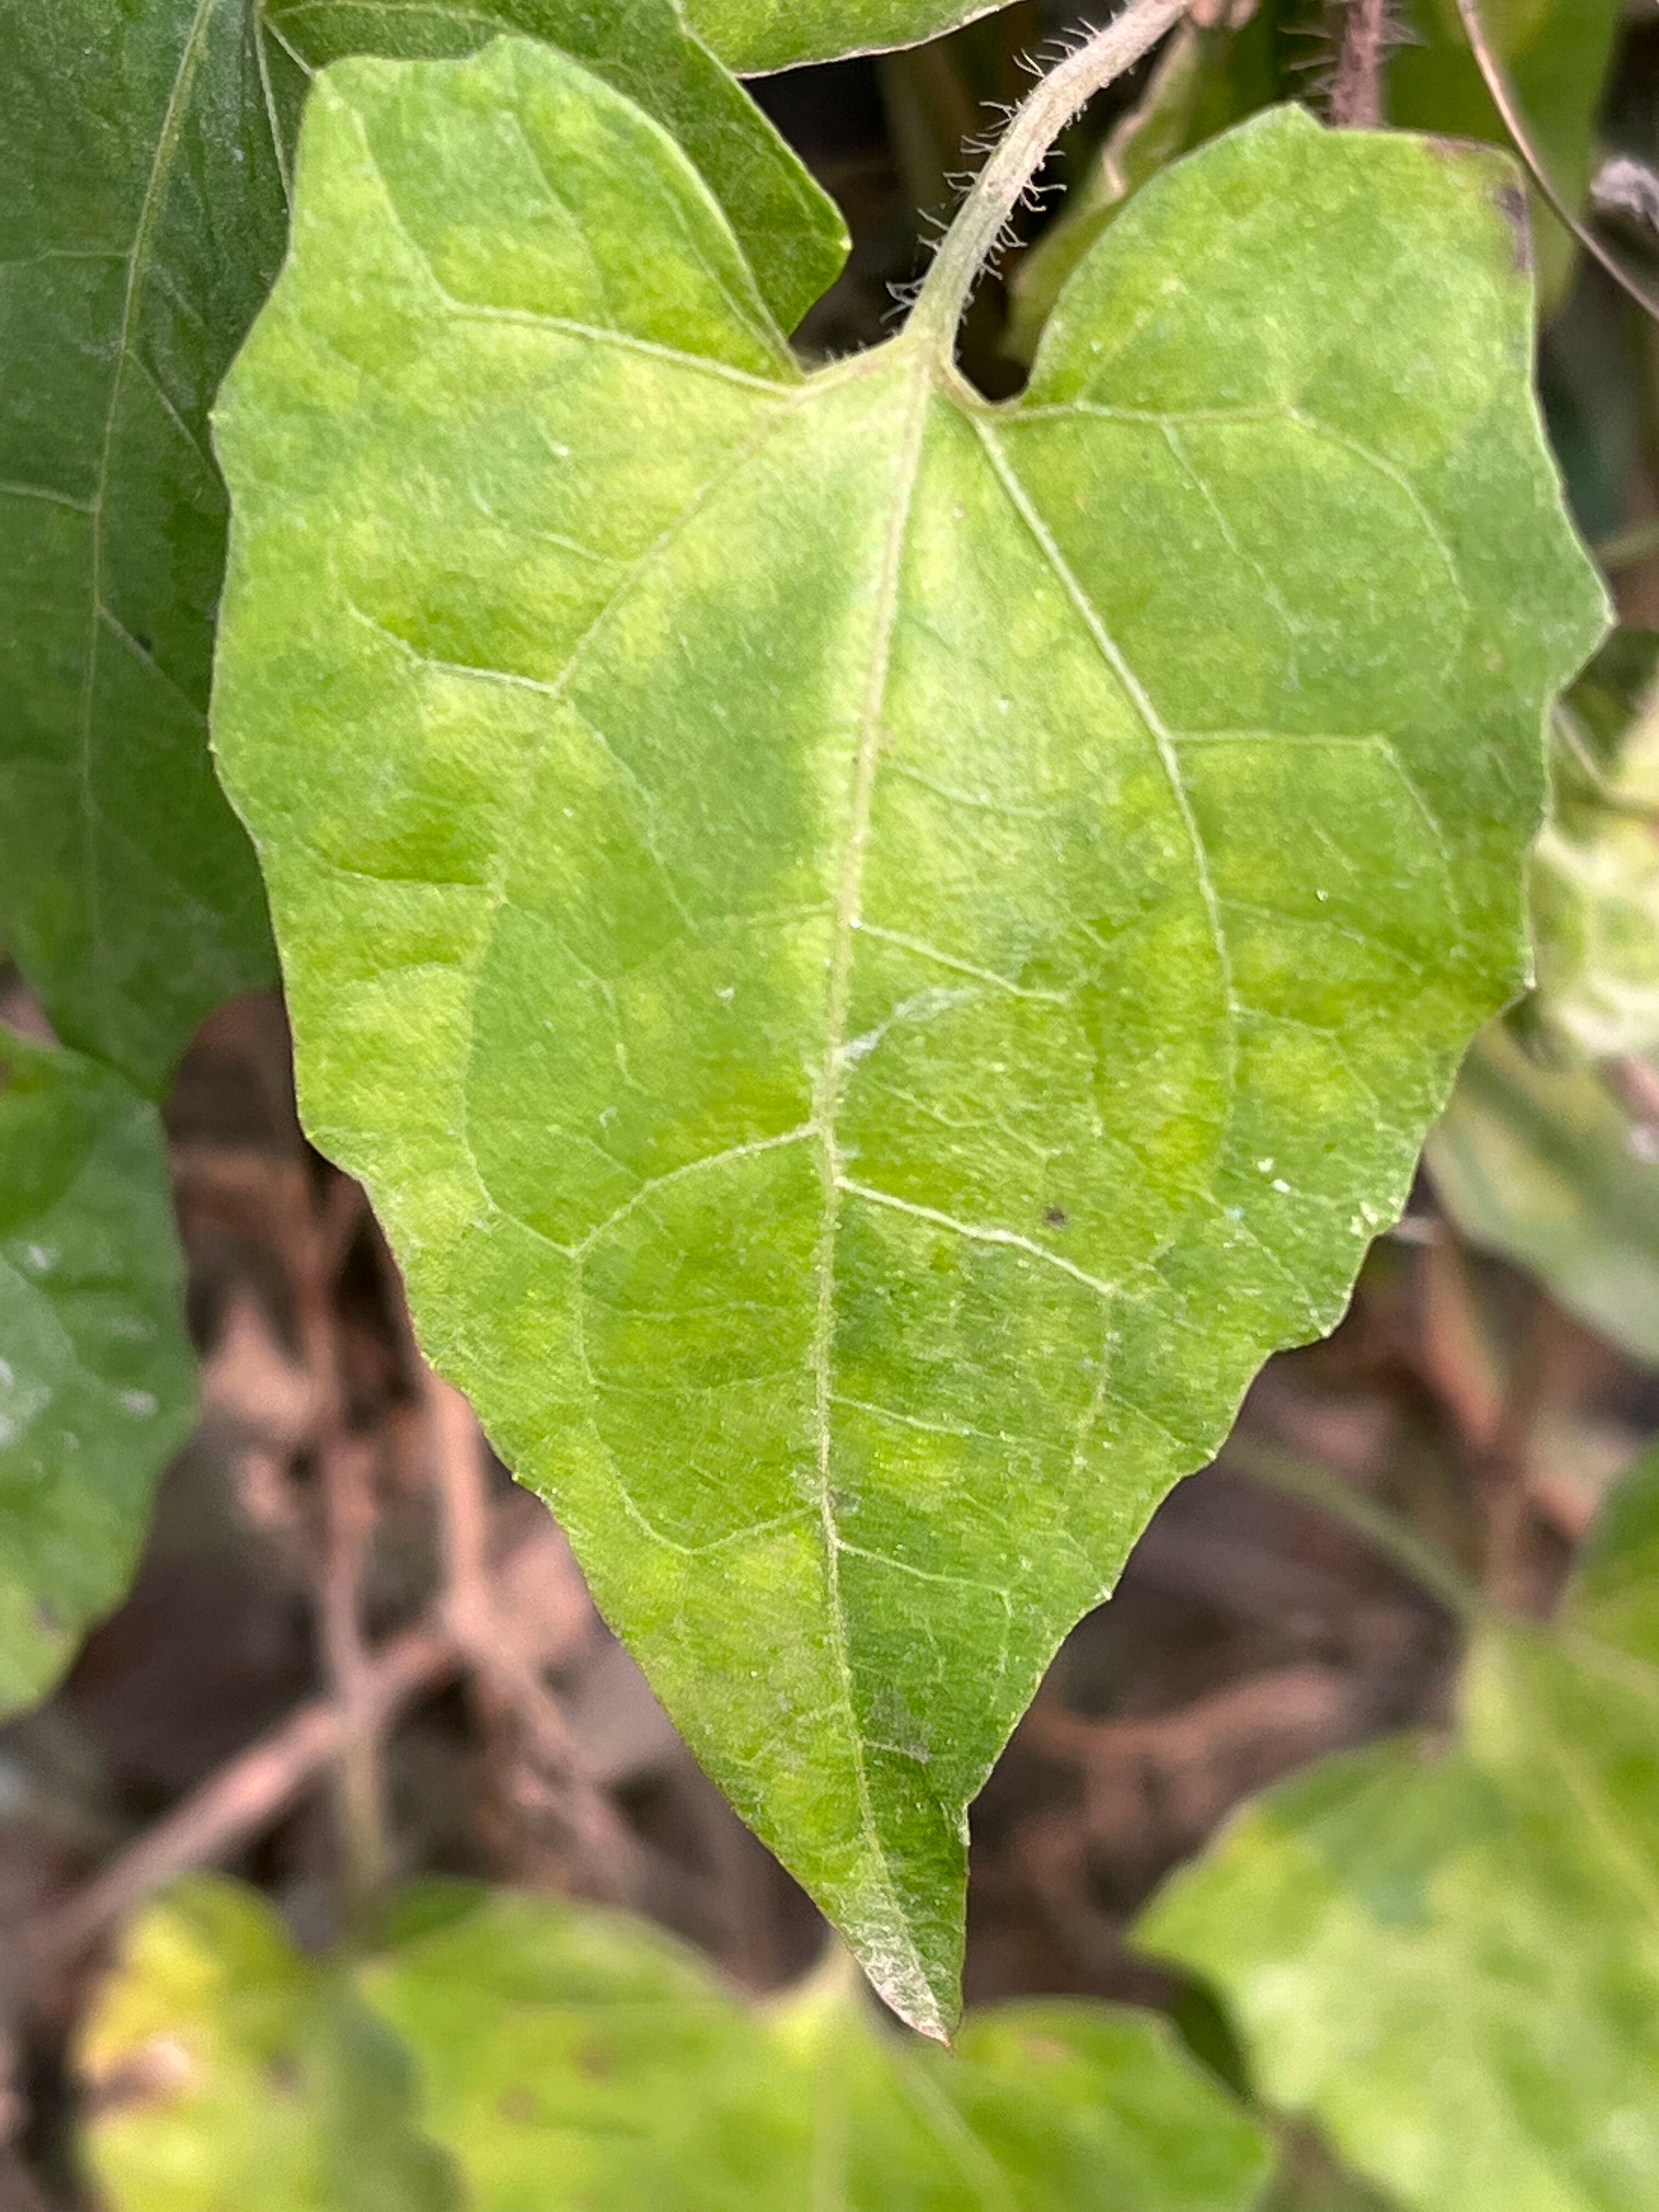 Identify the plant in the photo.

bitter vine
